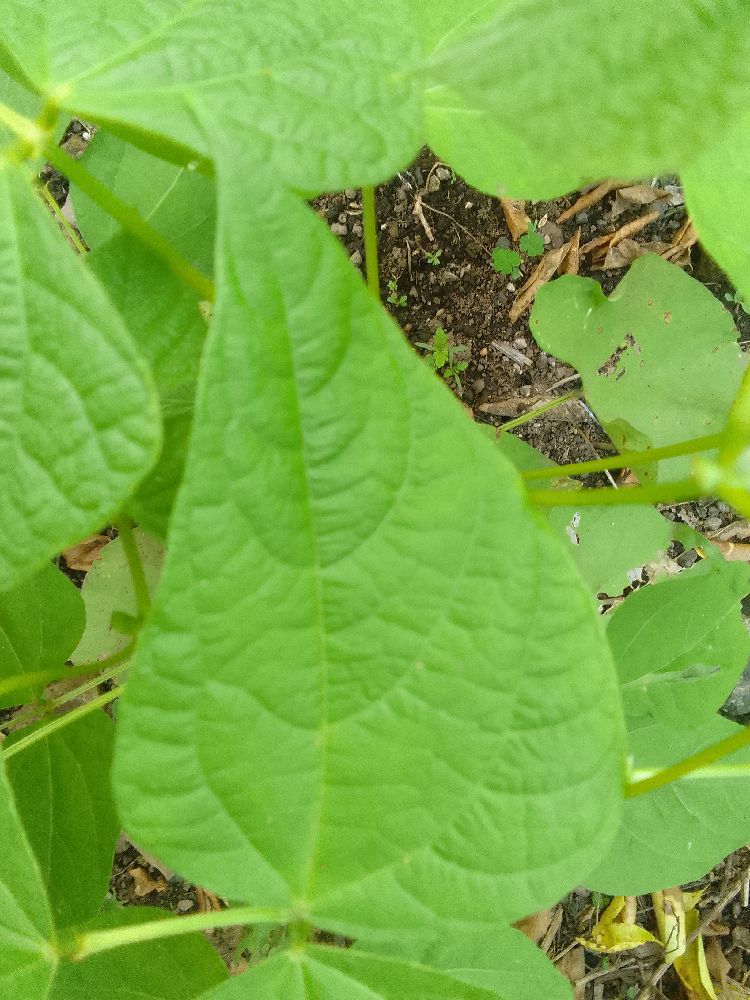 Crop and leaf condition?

common bean, healthy
